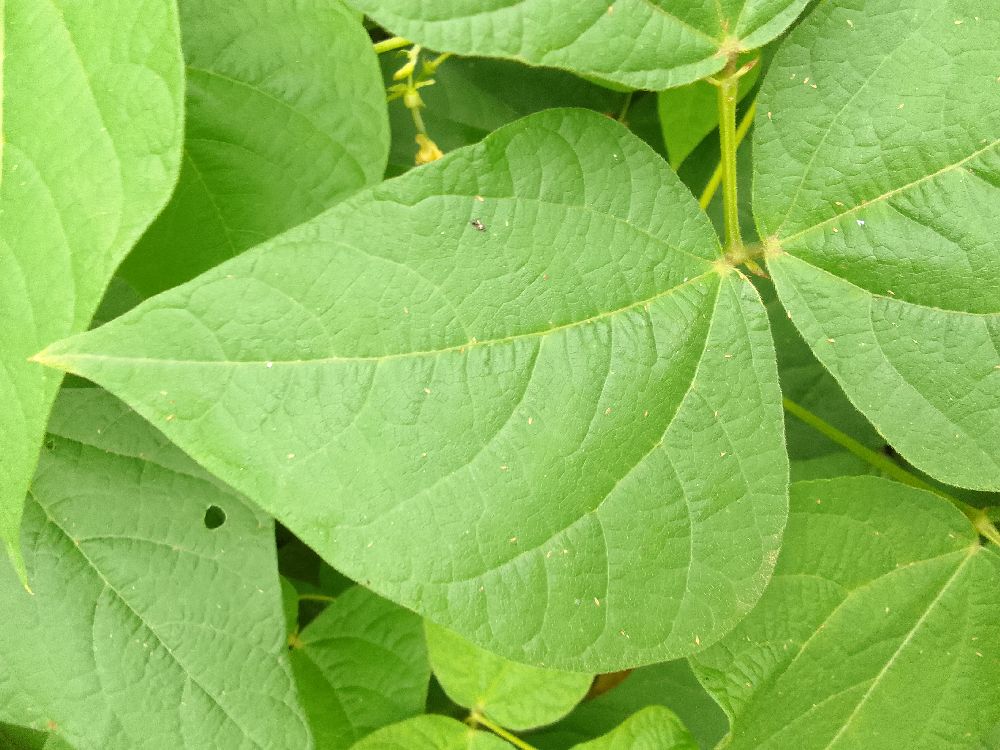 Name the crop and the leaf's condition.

common bean, healthy
